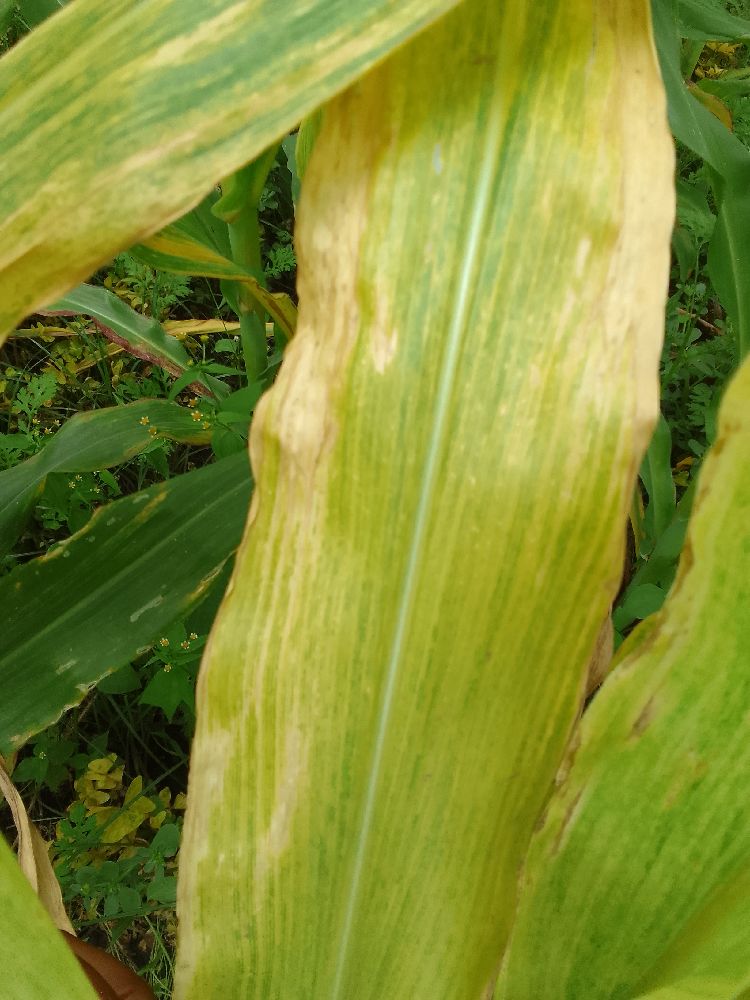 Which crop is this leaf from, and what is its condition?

maize, maize lethal necrosis
